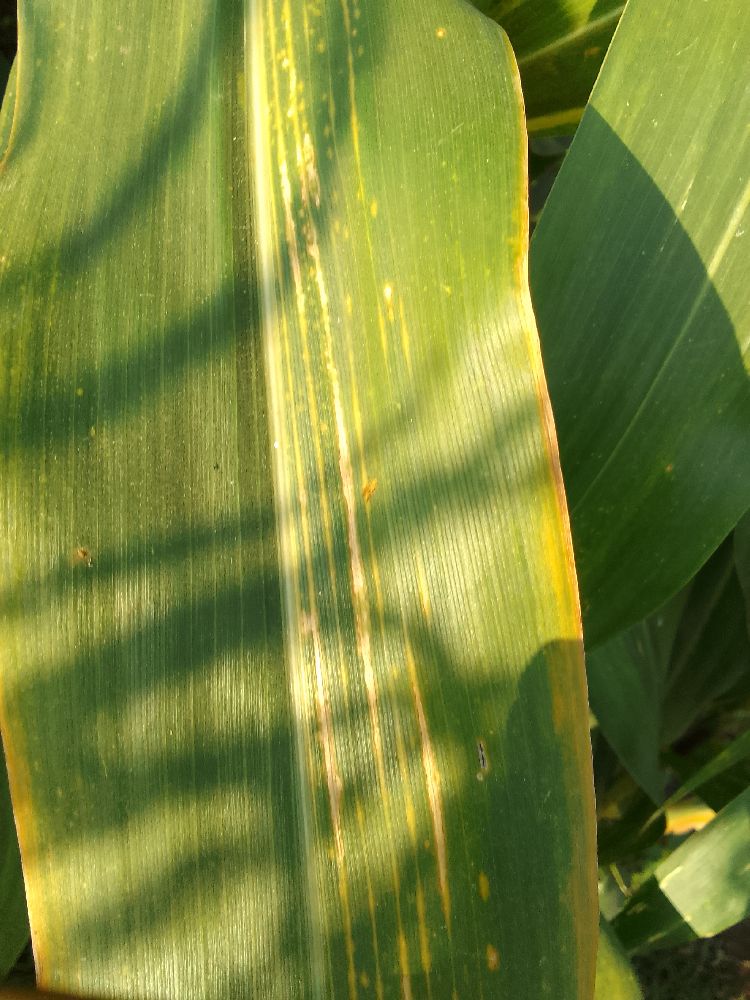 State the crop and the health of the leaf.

maize, maize lethal necrosis
